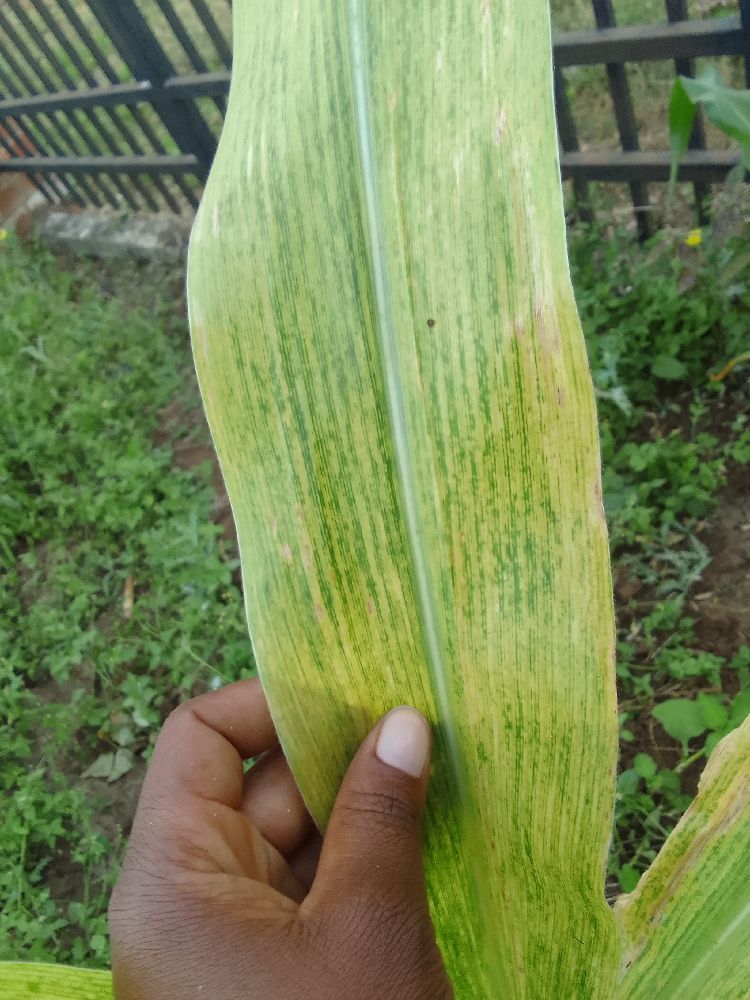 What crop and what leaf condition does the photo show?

maize, maize lethal necrosis
